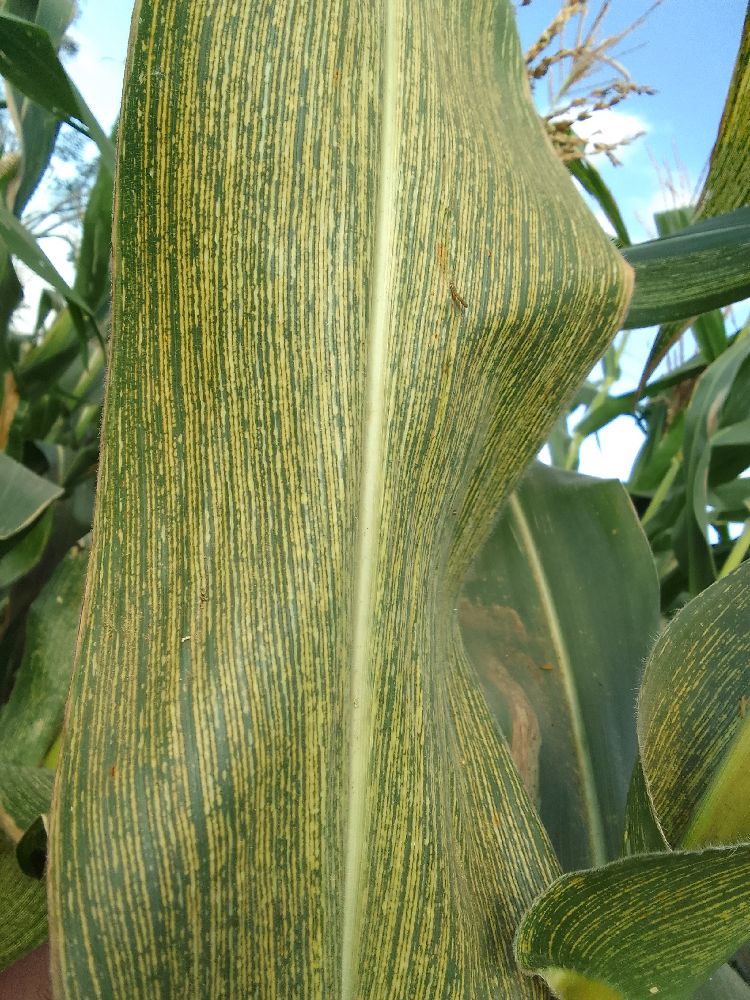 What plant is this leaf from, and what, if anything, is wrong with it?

maize, maize streak virus
